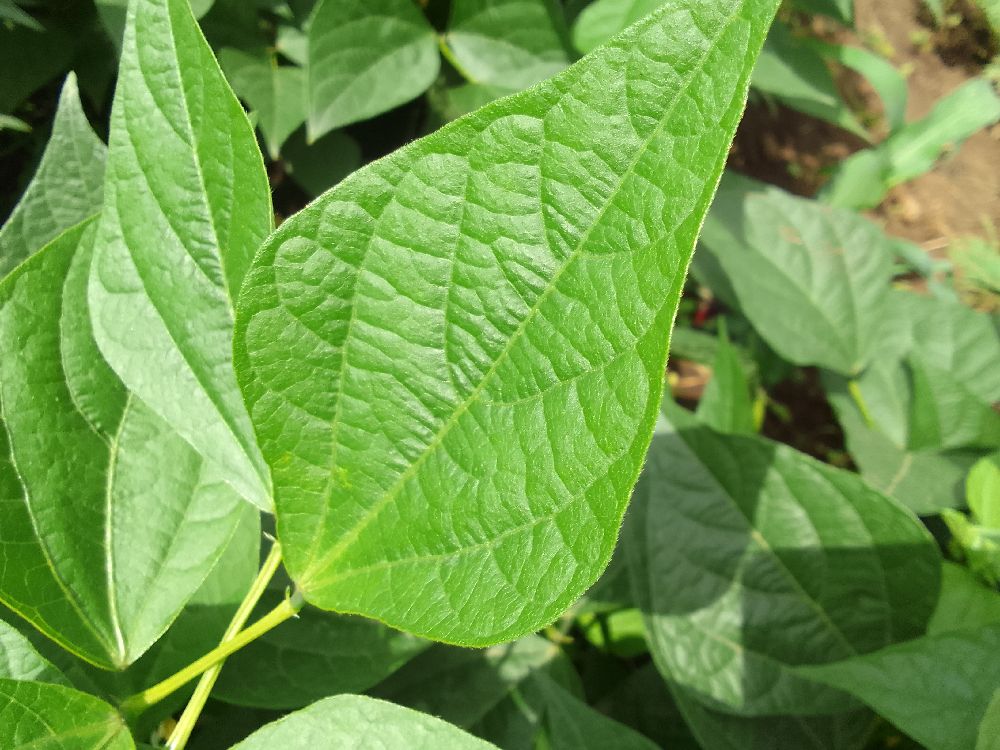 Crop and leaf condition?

common bean, healthy
